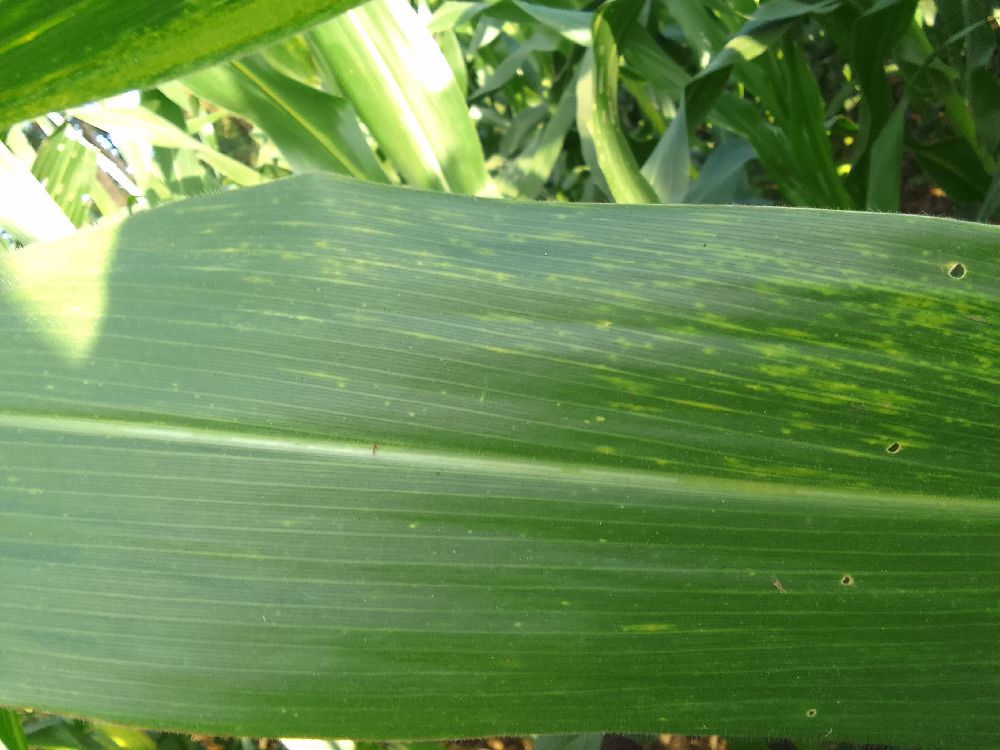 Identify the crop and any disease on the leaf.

maize, maize lethal necrosis
